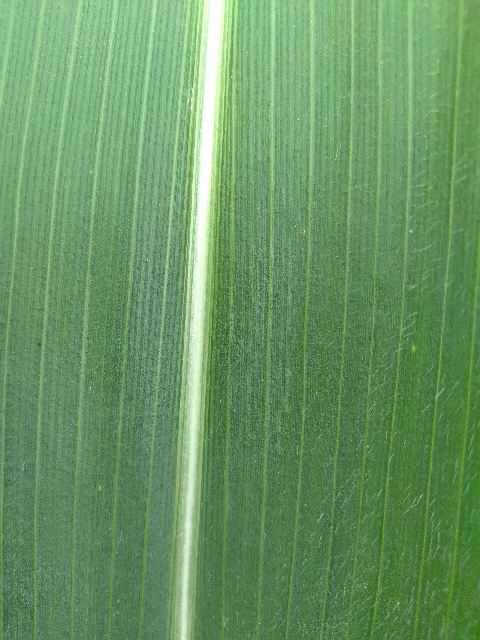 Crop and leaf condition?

maize, healthy
